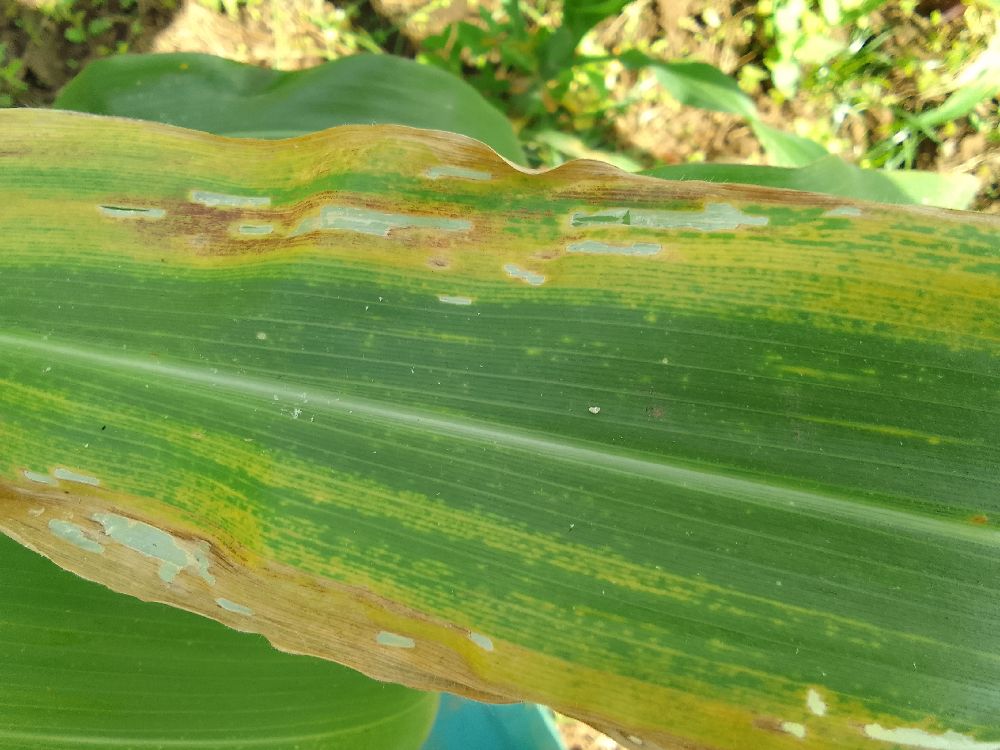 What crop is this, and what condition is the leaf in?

maize, maize lethal necrosis
